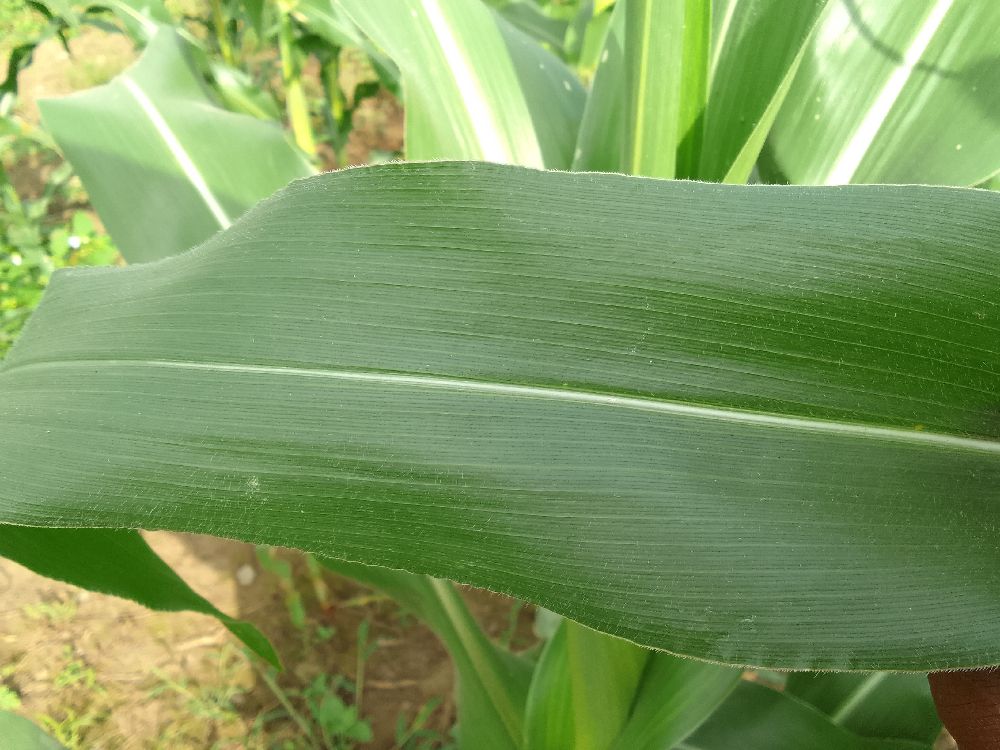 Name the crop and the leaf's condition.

maize, healthy
